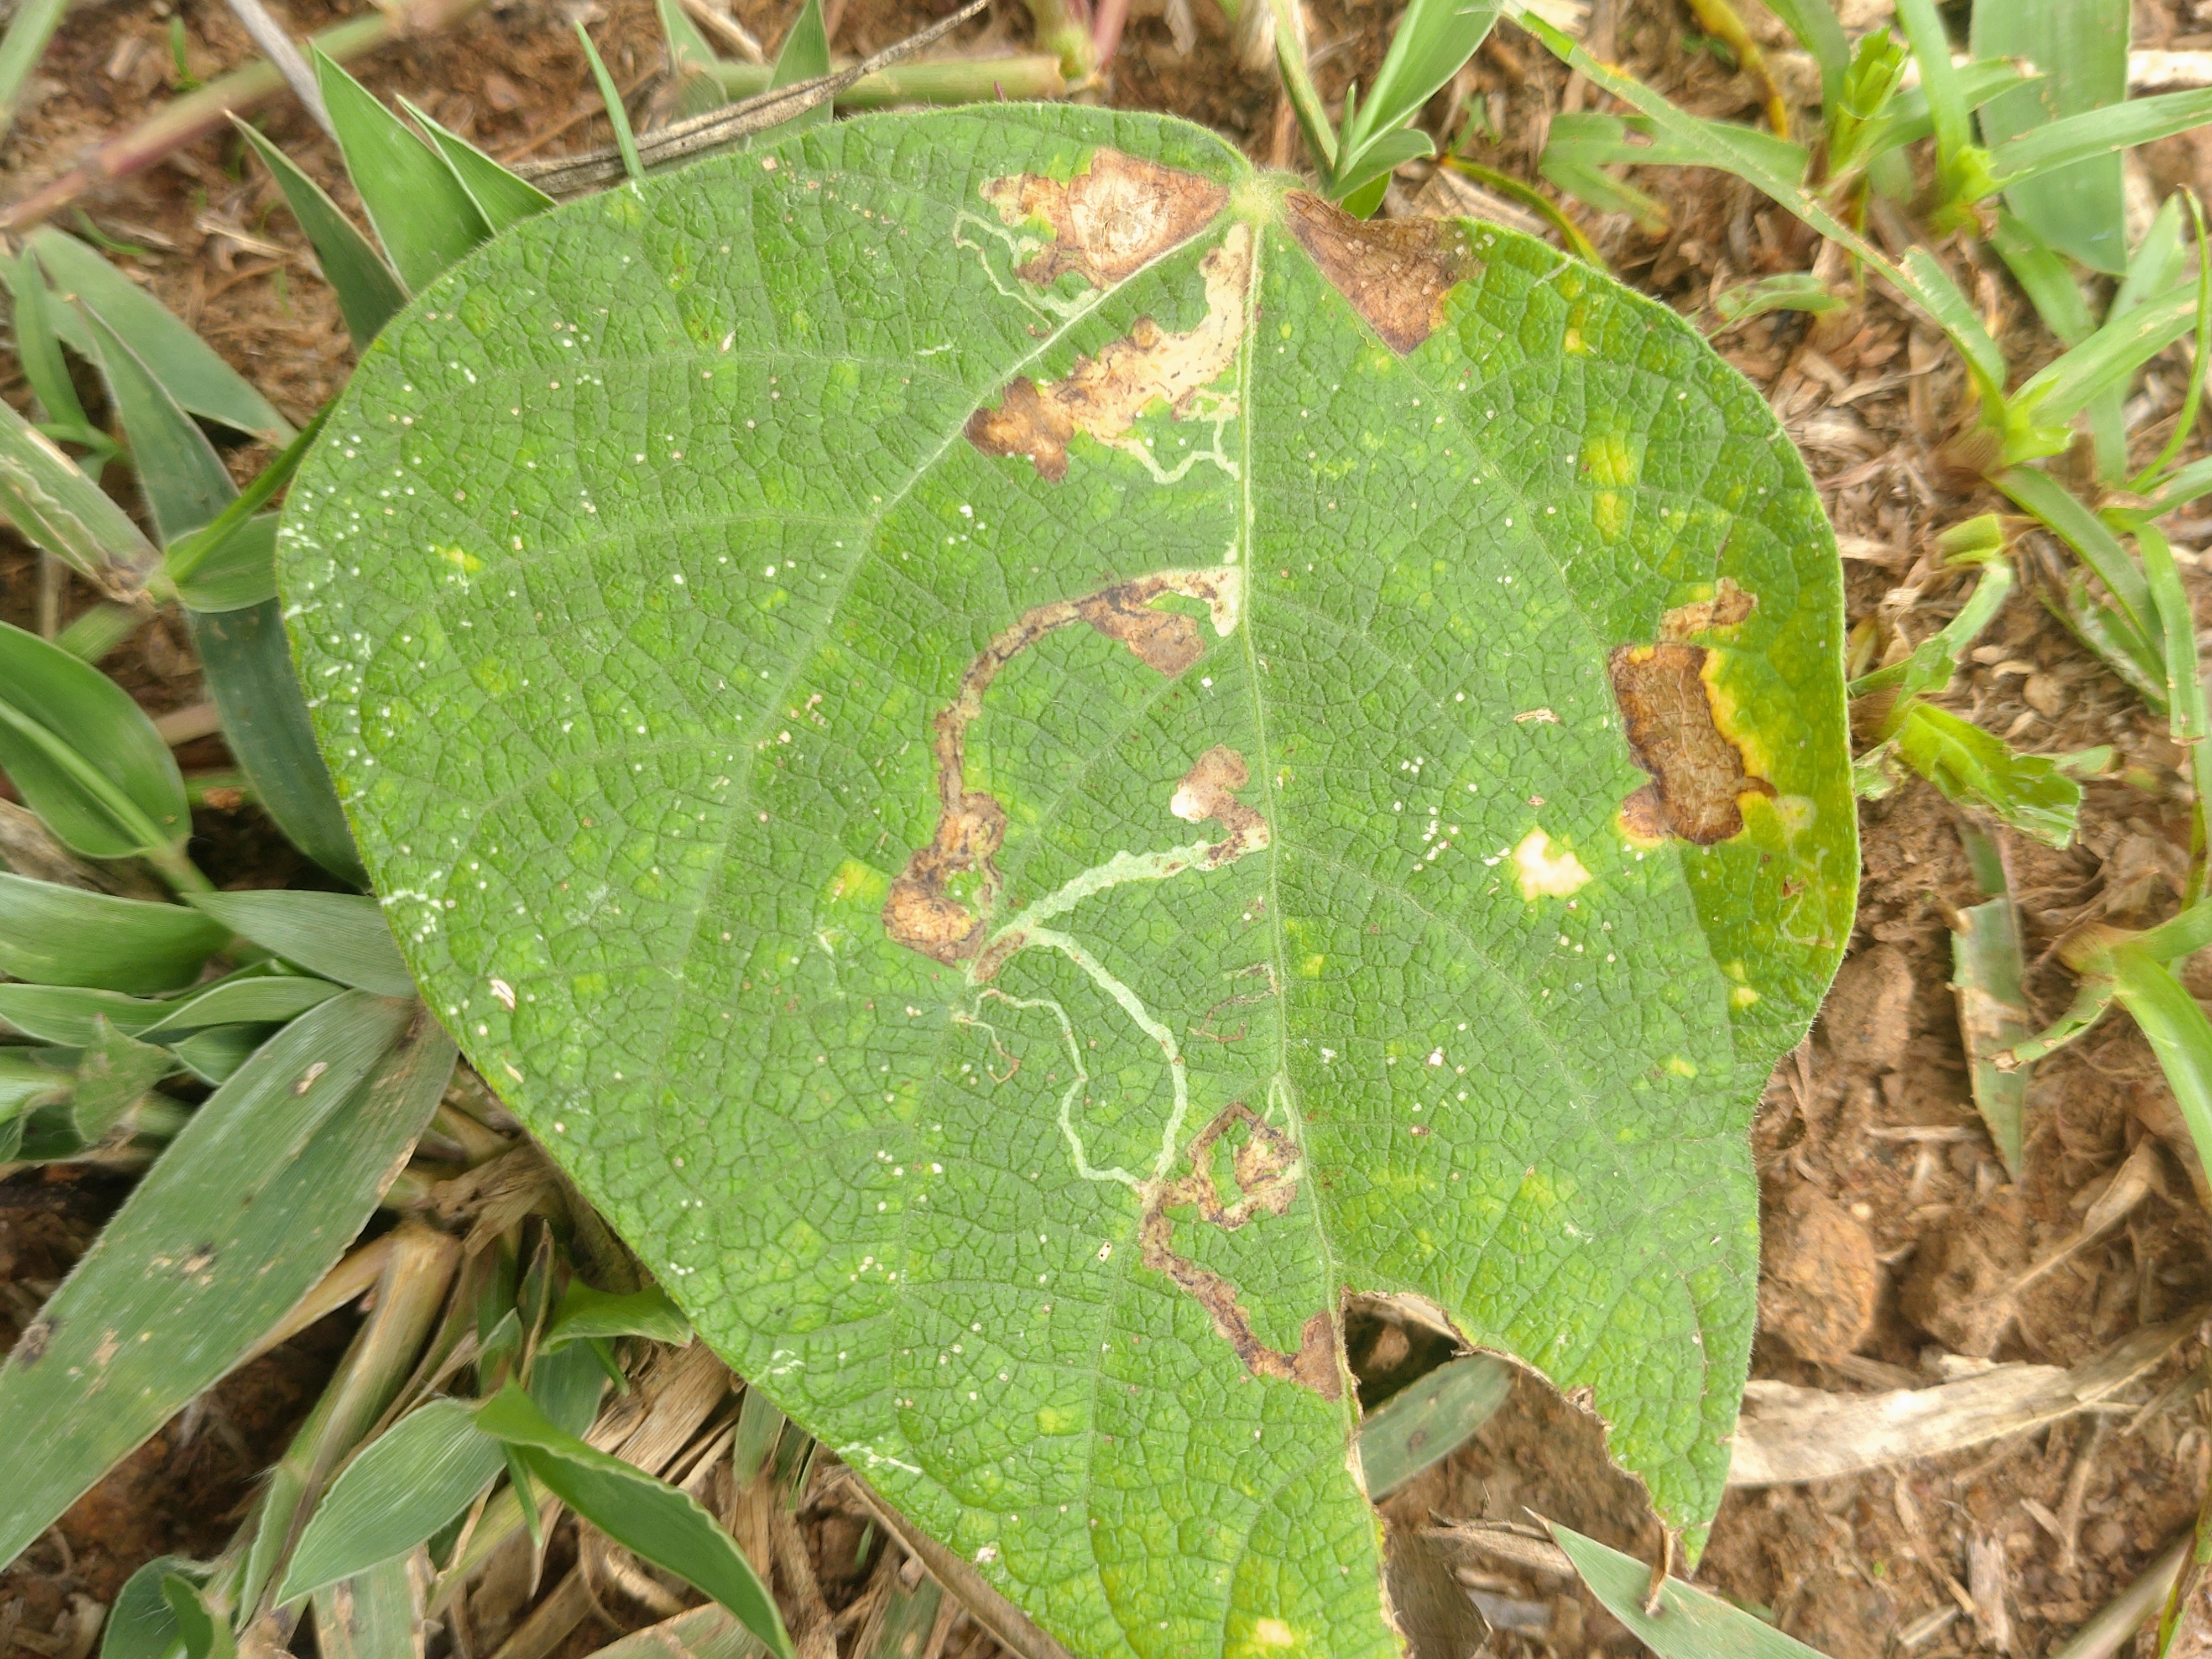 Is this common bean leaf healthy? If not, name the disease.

anthracnose
